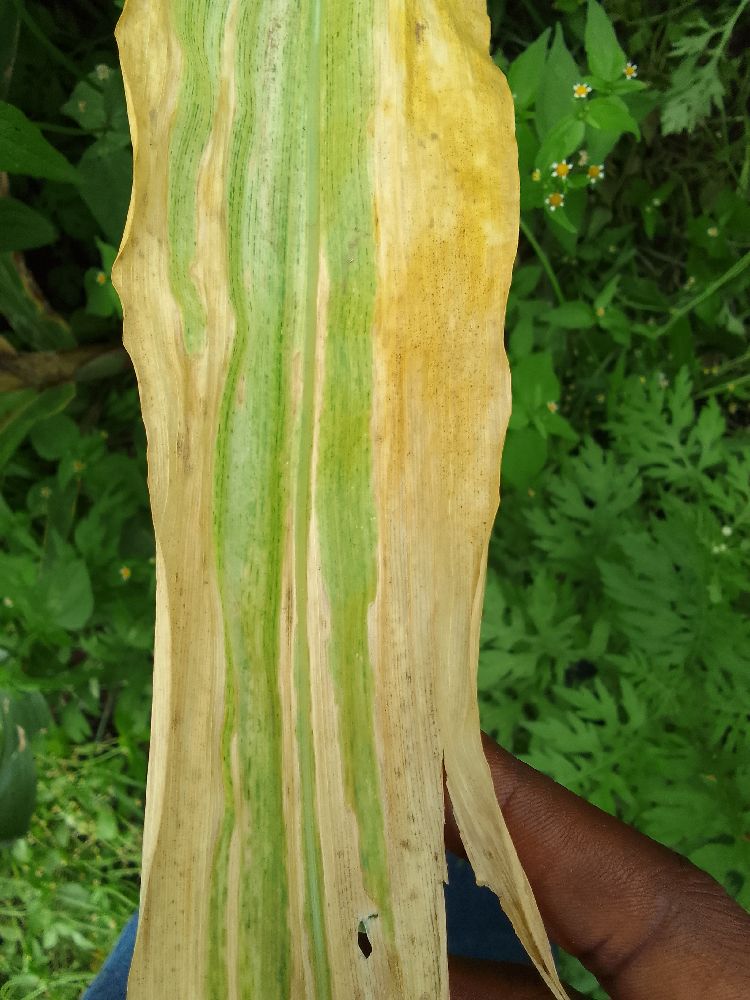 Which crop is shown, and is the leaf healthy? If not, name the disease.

maize, maize lethal necrosis
